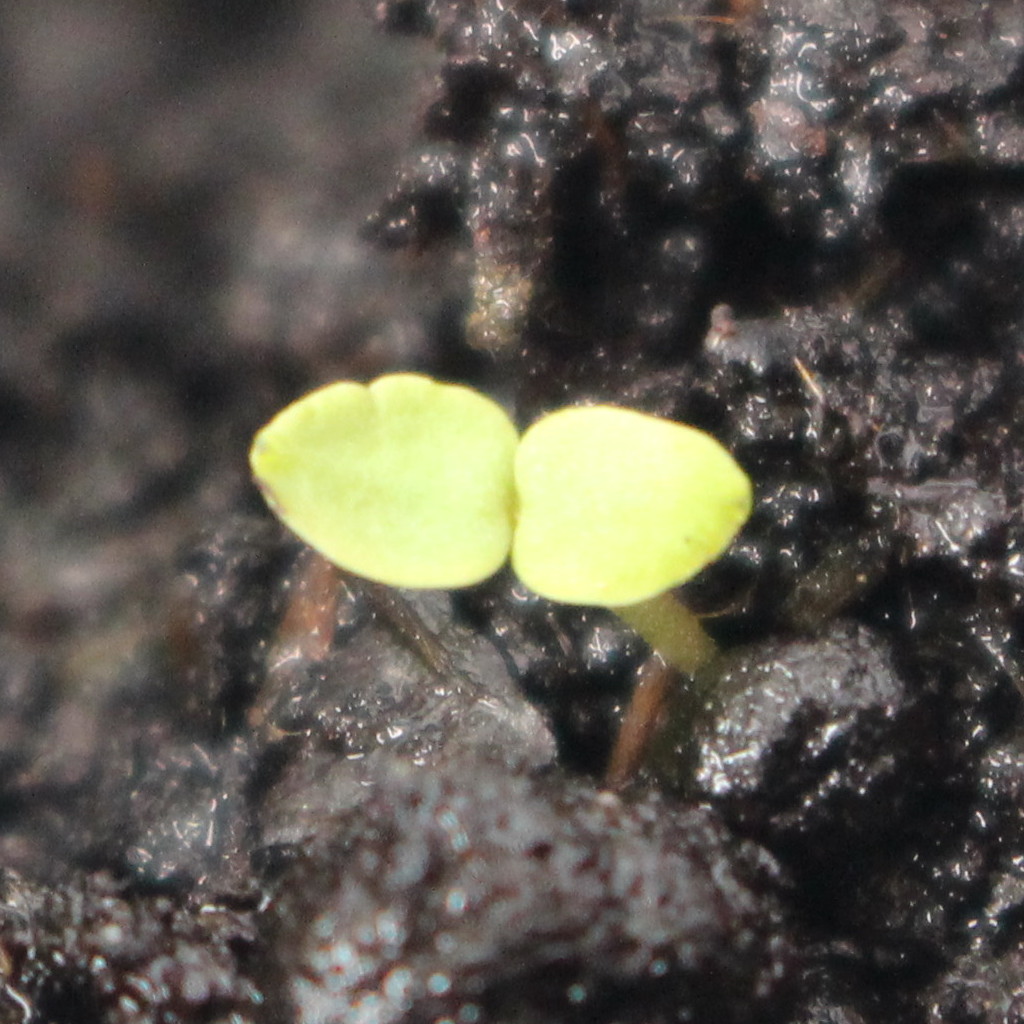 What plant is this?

Veronica persica
